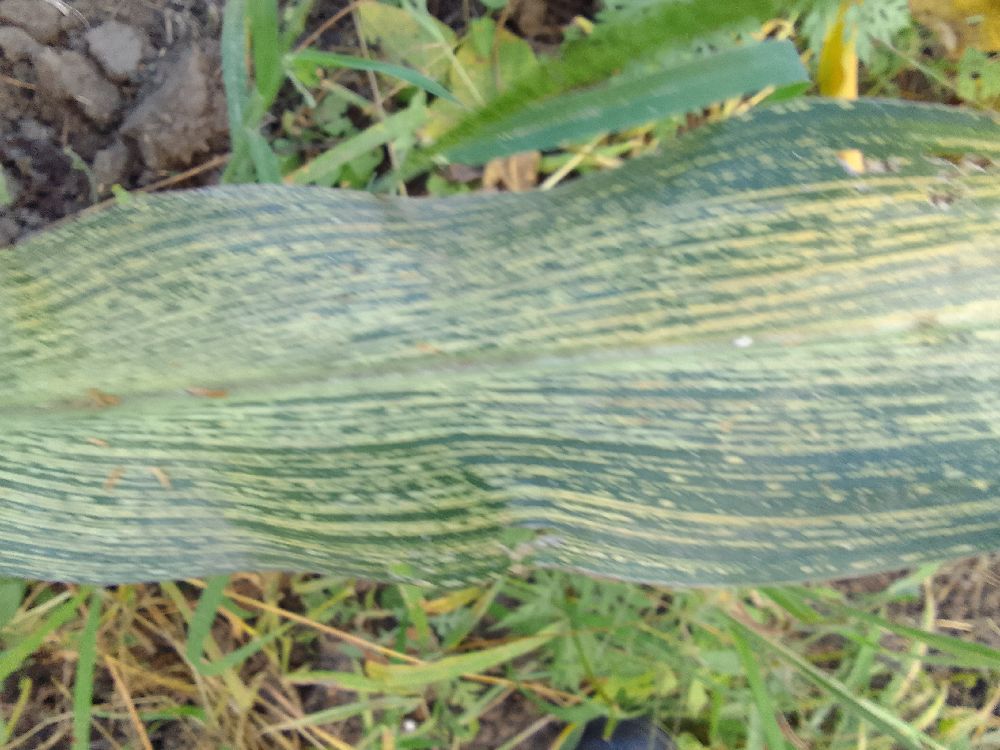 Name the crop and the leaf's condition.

maize, maize streak virus
